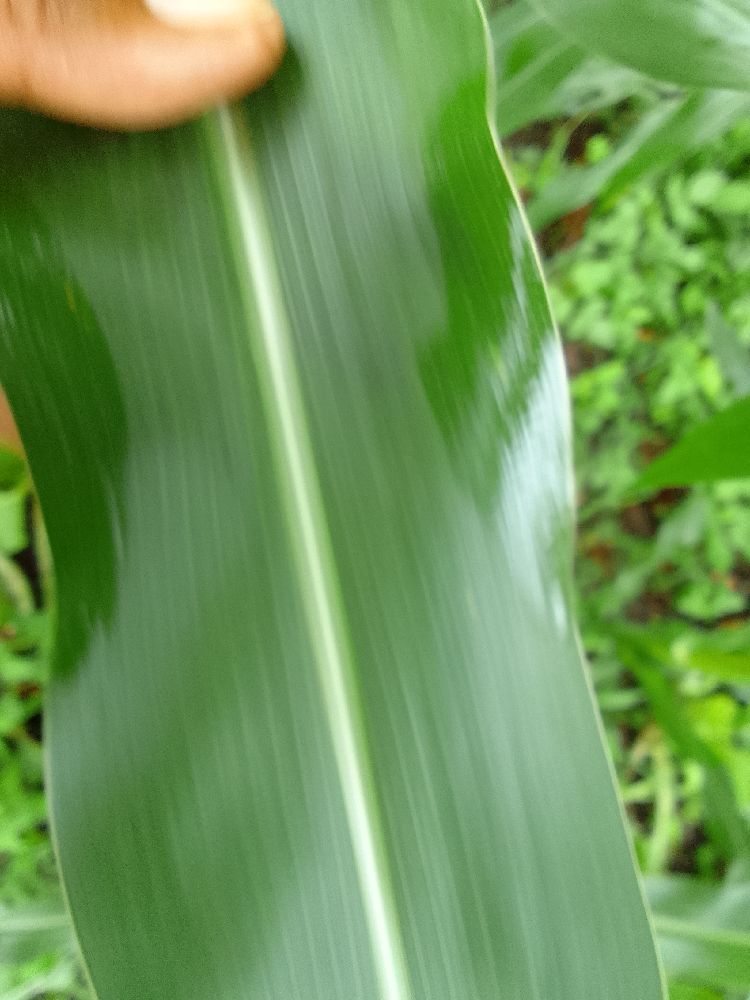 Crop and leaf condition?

maize, healthy
